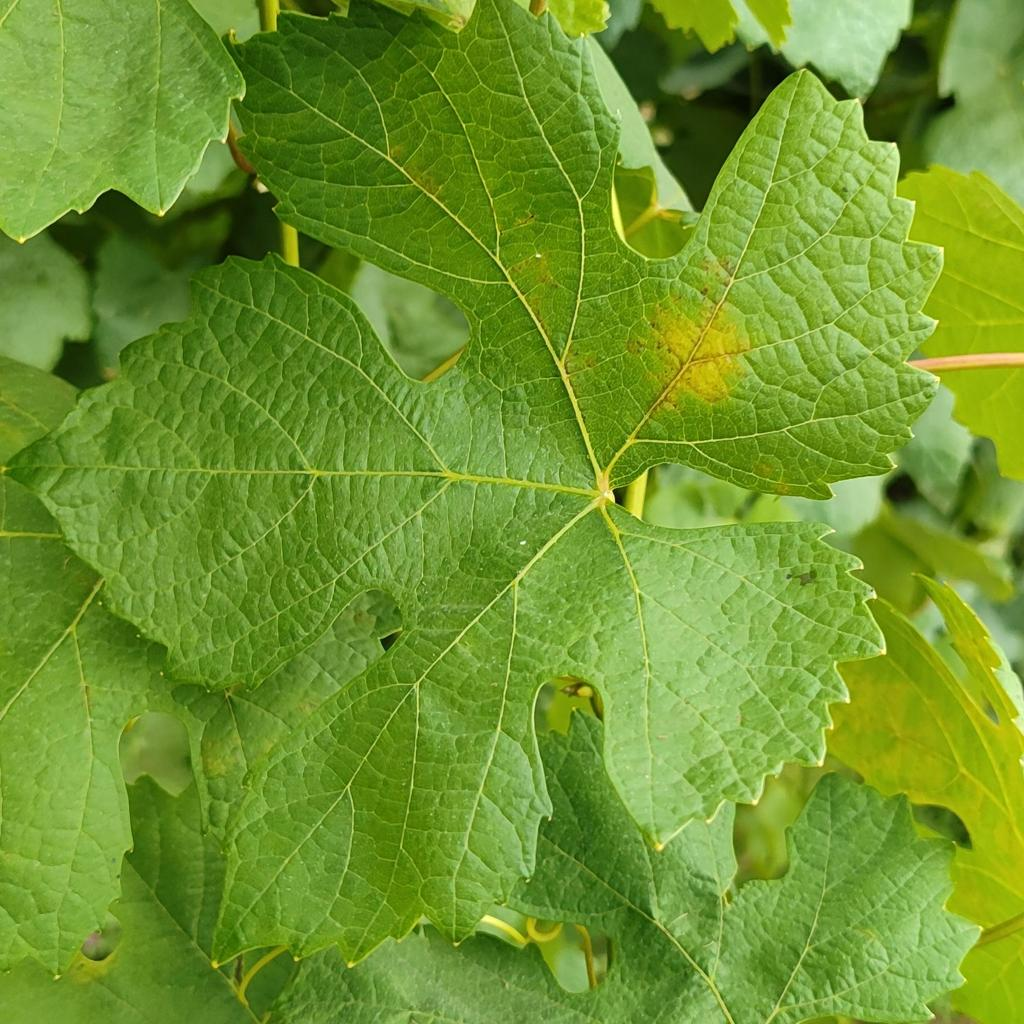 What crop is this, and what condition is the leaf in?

grapevine, downy mildew
